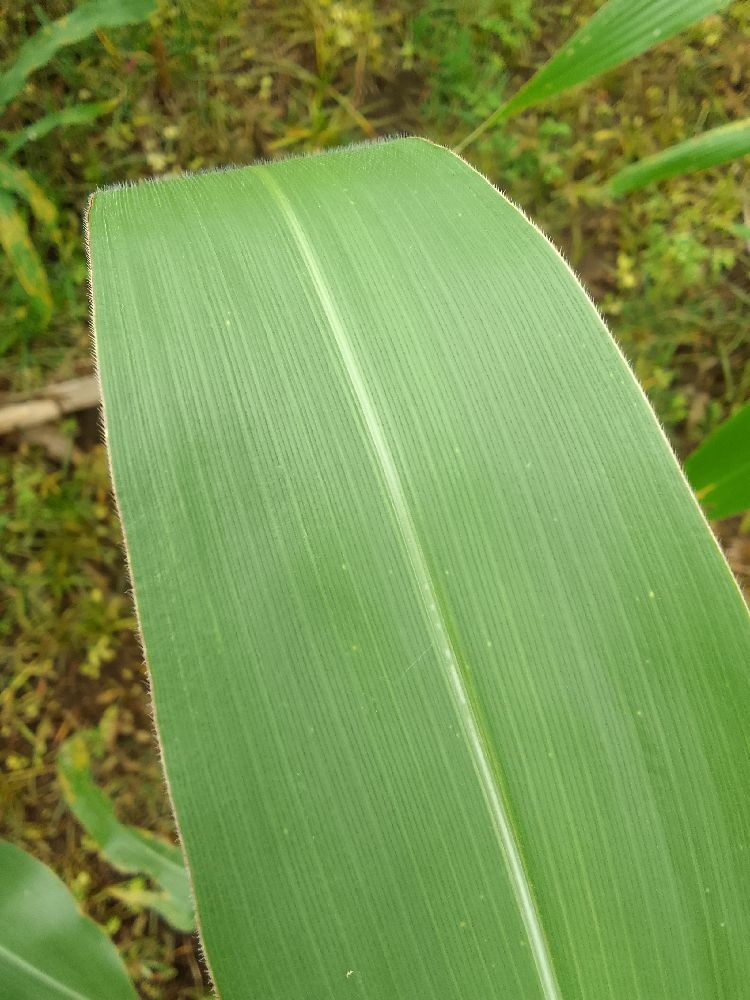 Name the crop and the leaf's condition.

maize, healthy
